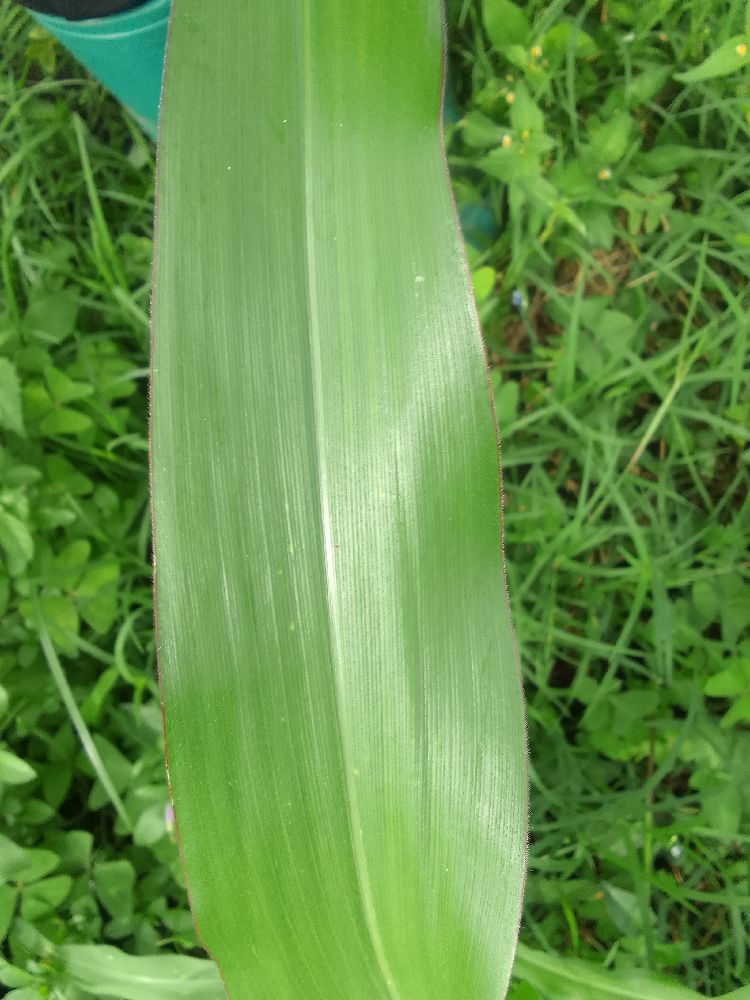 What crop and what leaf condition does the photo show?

maize, healthy
